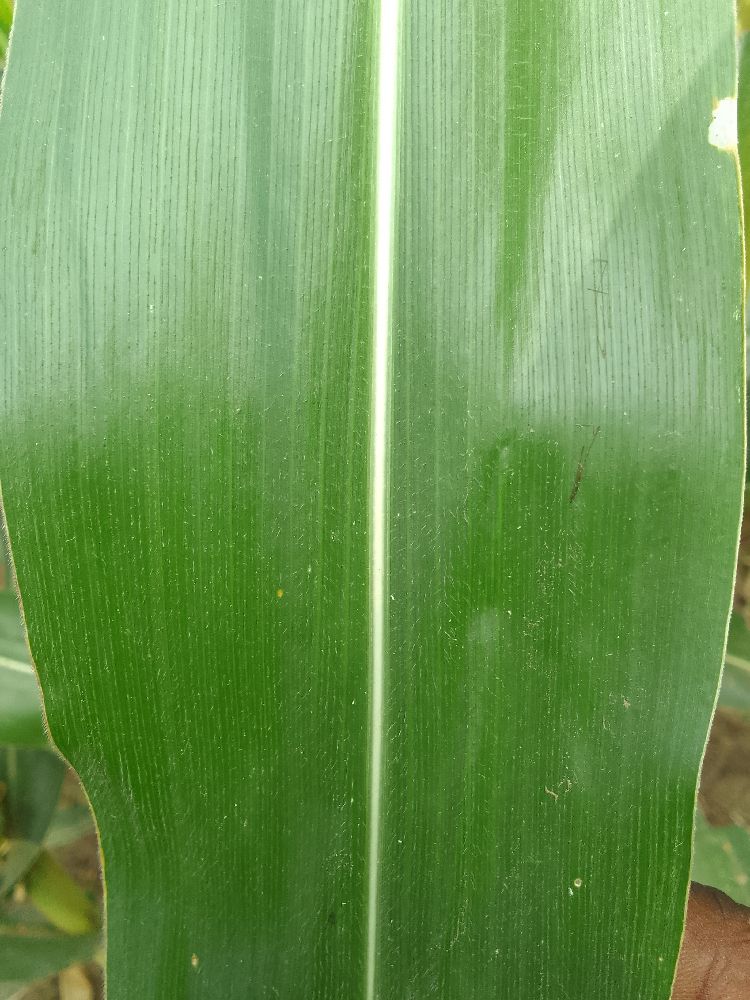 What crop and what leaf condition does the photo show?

maize, healthy
